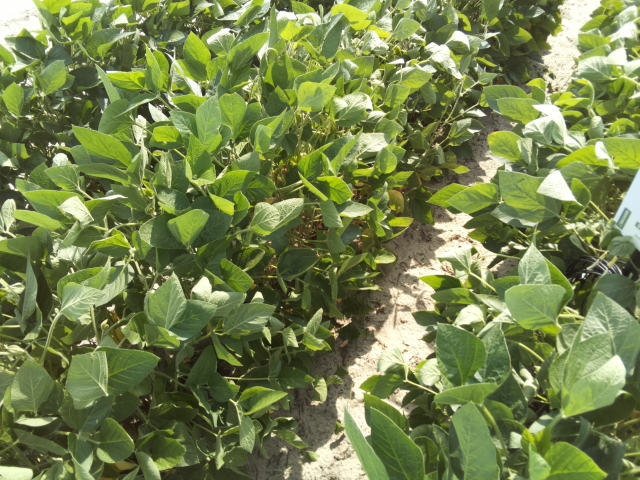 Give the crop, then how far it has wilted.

soybean, slight leaflet or petiole turgor loss in upper canopy
